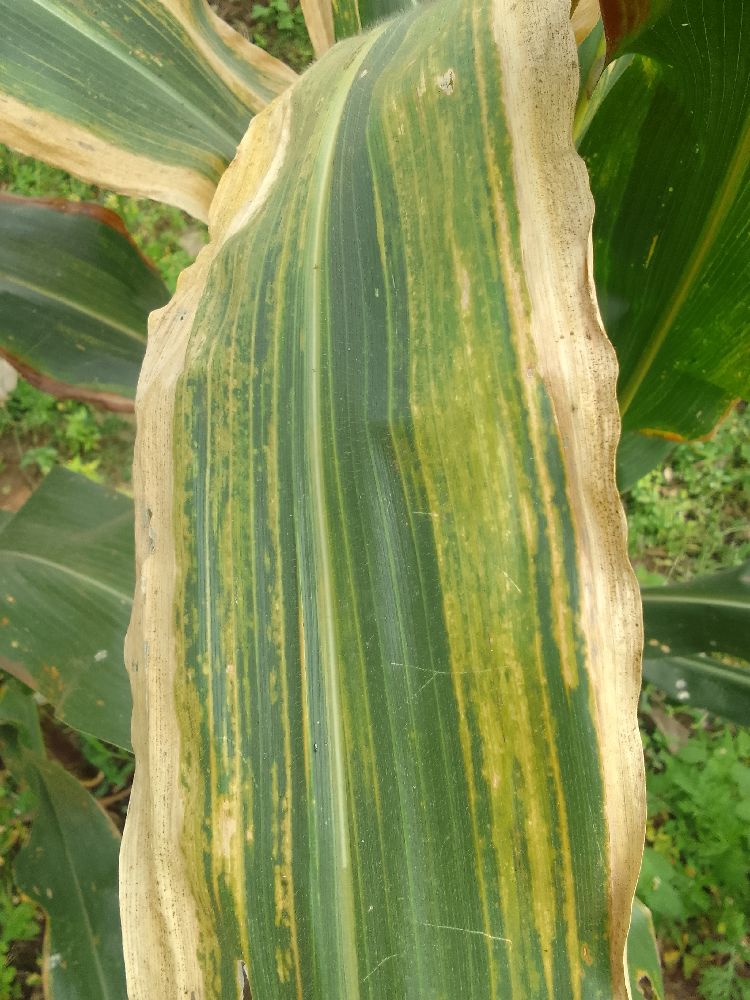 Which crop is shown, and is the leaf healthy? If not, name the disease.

maize, maize lethal necrosis
